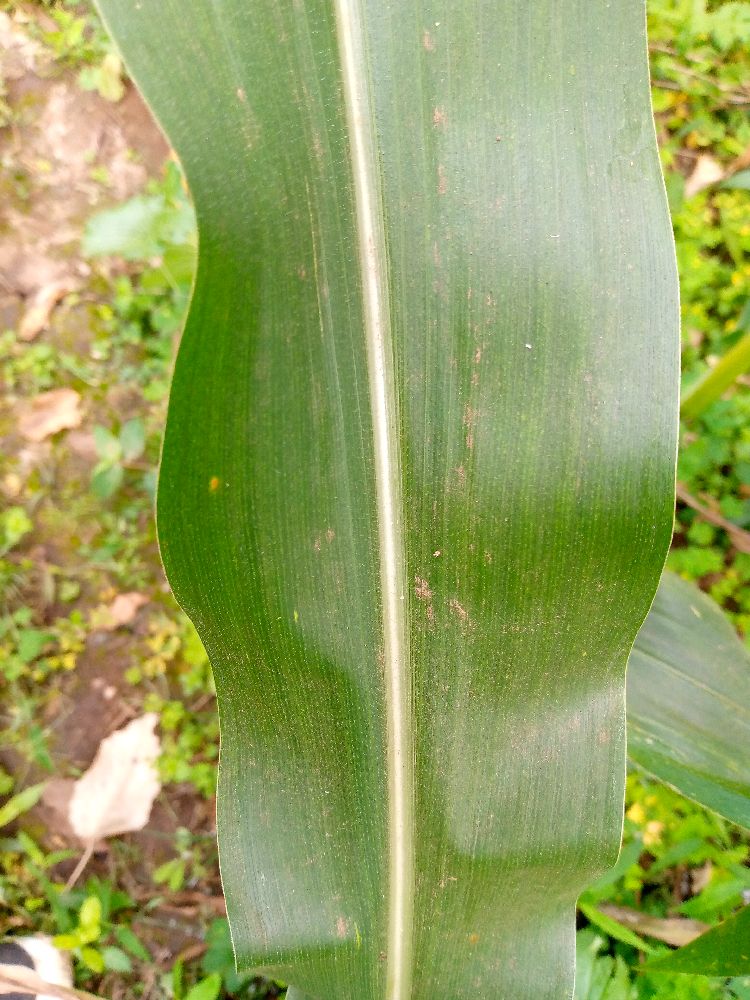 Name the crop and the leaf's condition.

maize, healthy
